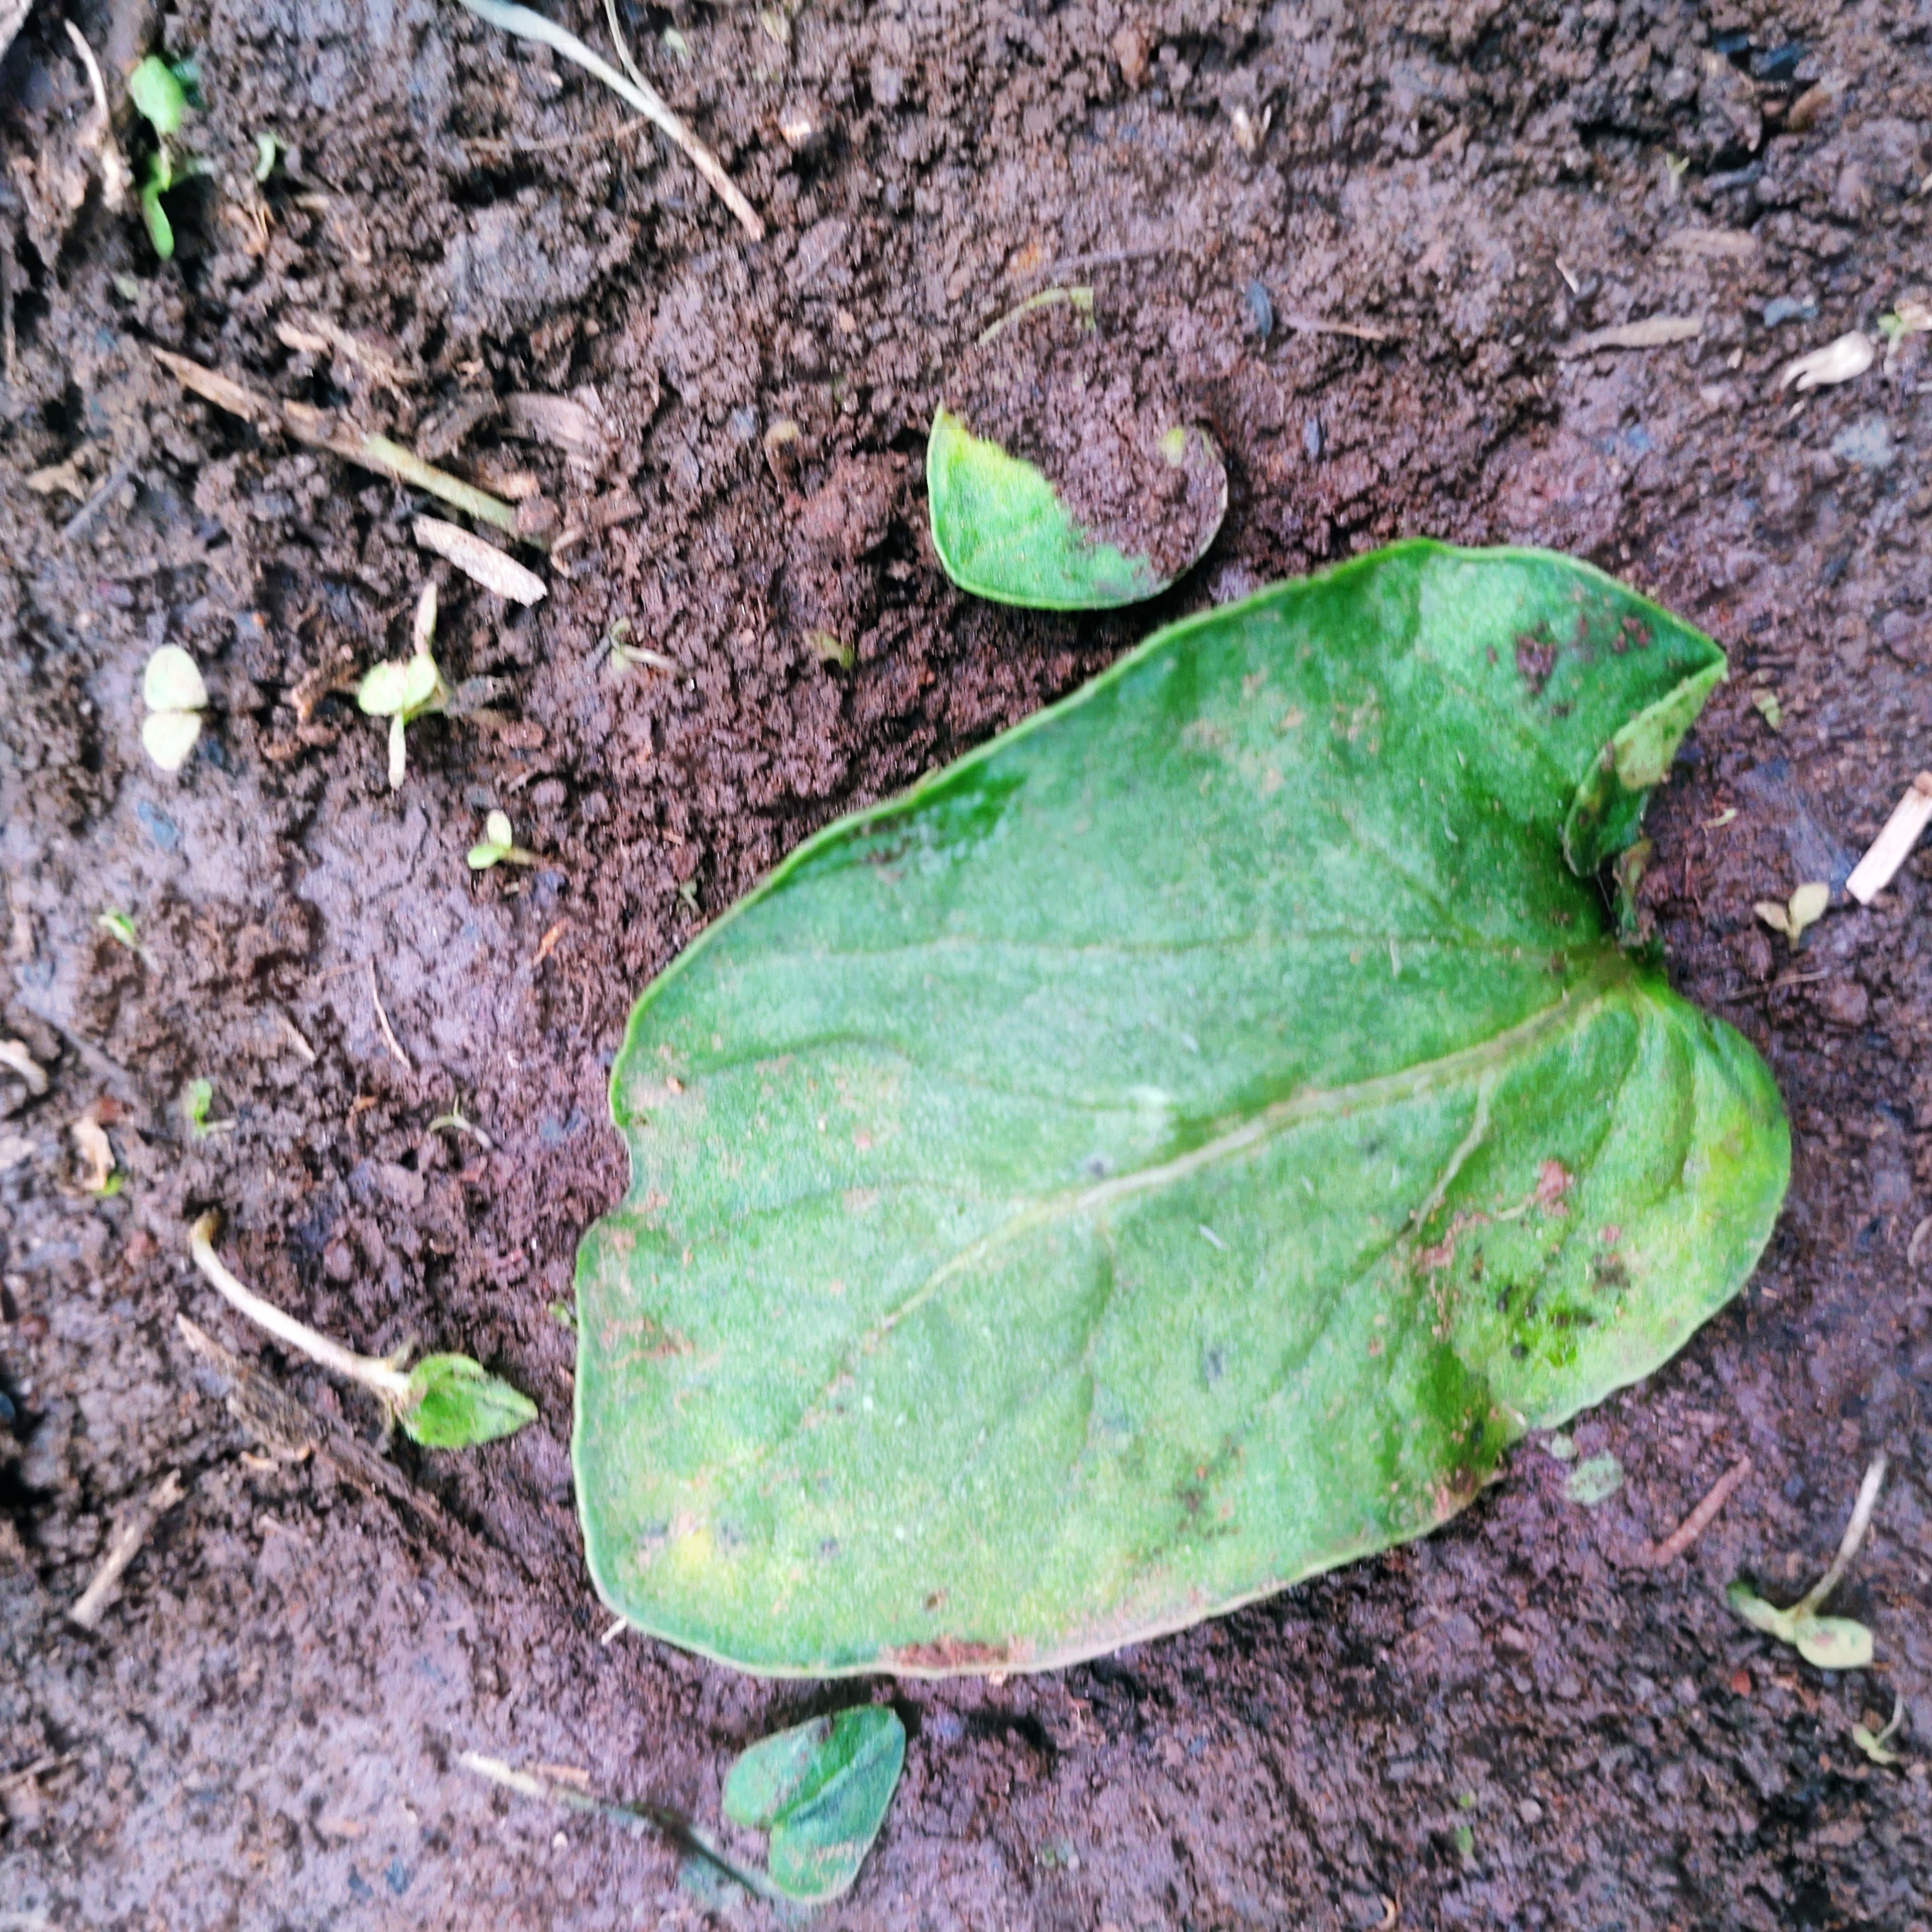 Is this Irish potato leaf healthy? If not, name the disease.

late blight
